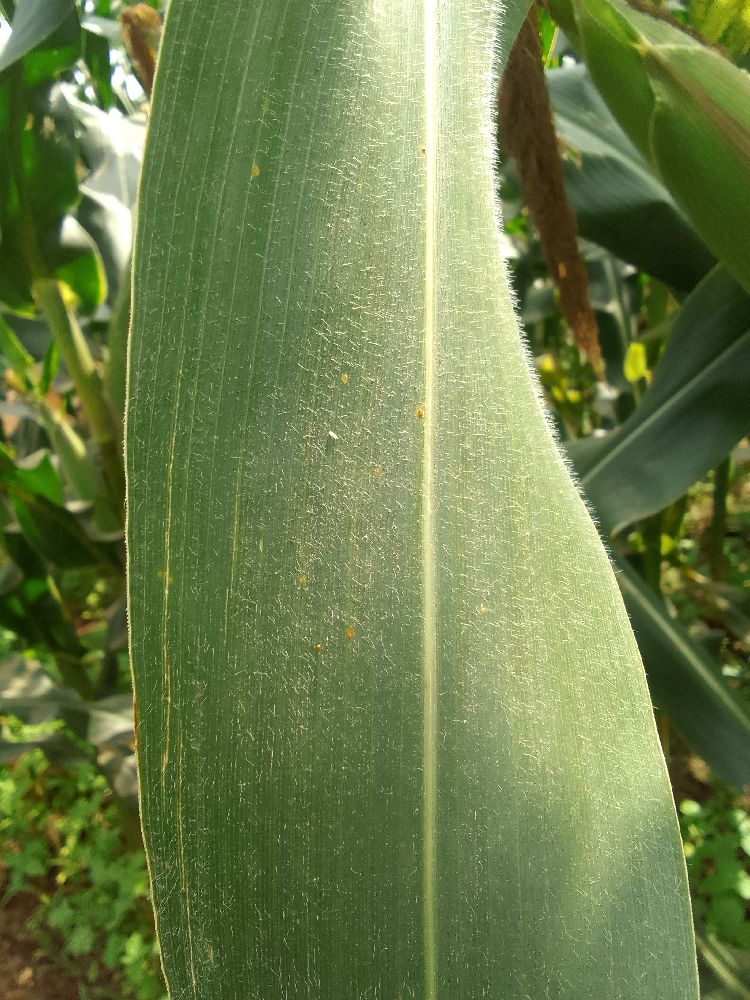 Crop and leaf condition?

maize, healthy
